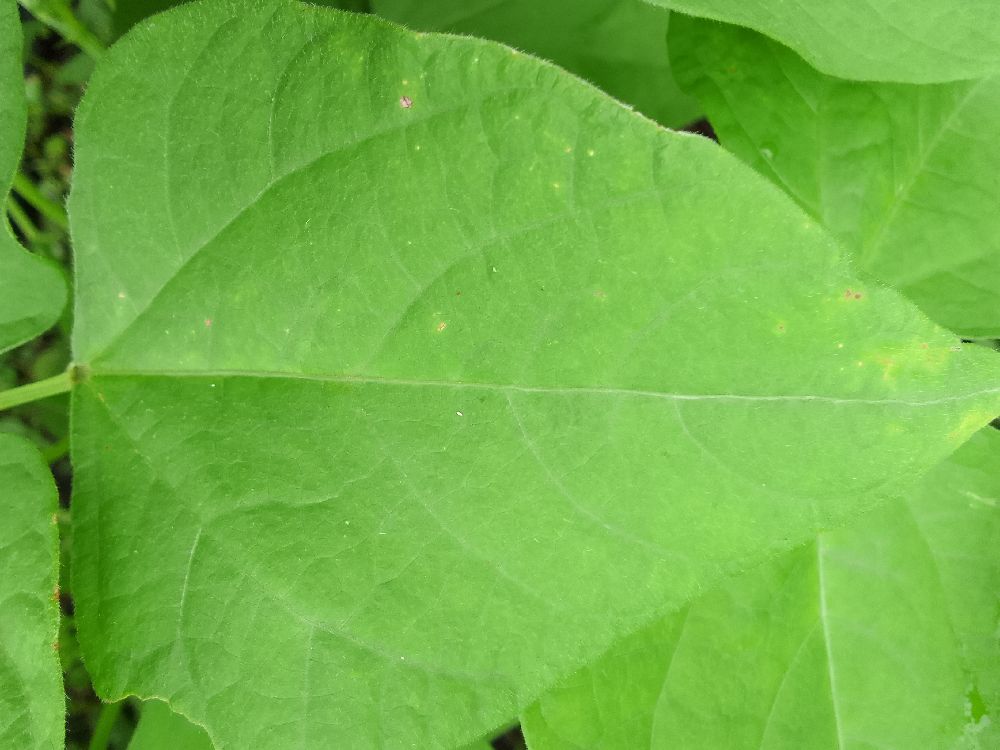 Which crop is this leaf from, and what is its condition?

common bean, healthy
